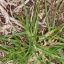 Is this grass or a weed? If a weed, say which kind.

grass
